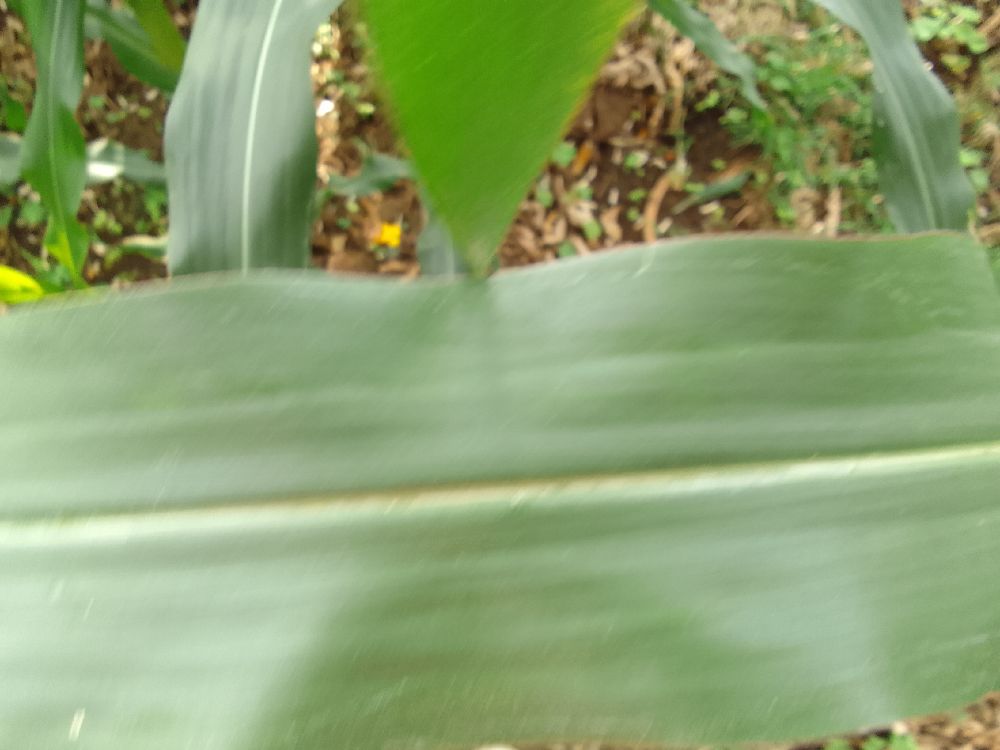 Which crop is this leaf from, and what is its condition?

maize, healthy
